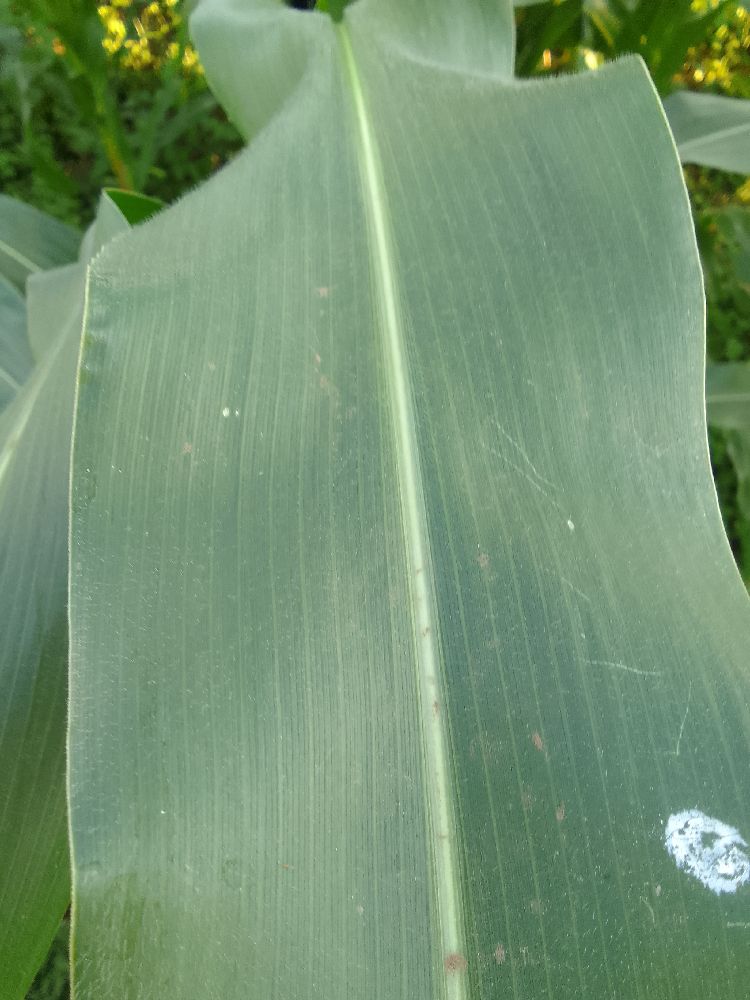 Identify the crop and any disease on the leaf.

maize, healthy
